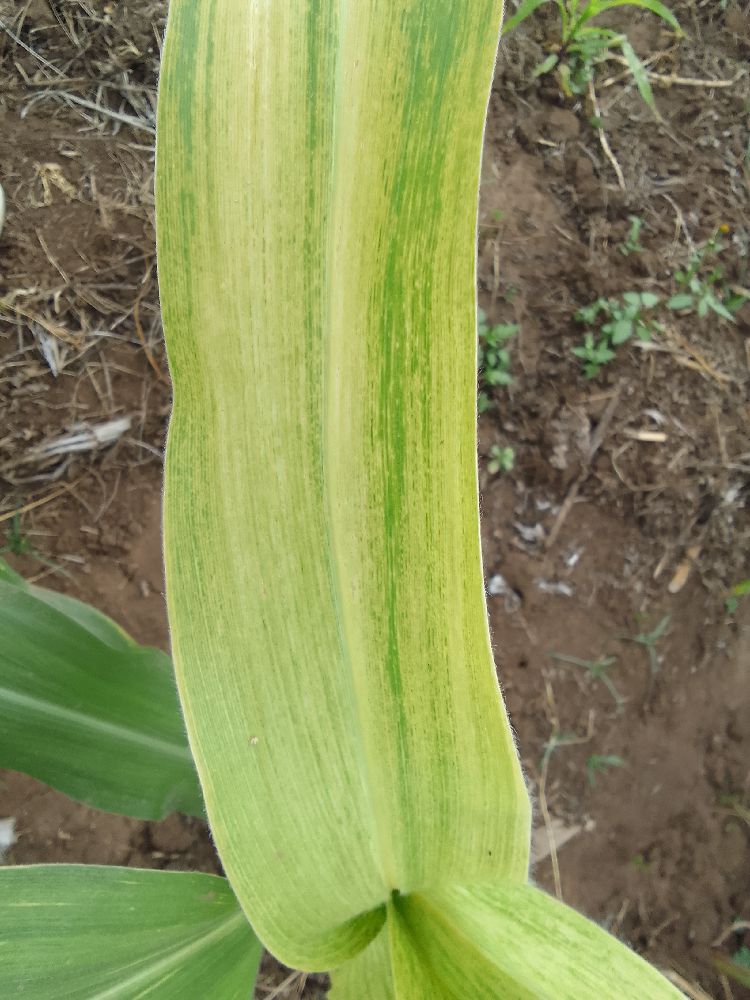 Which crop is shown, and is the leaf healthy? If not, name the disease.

maize, maize lethal necrosis
